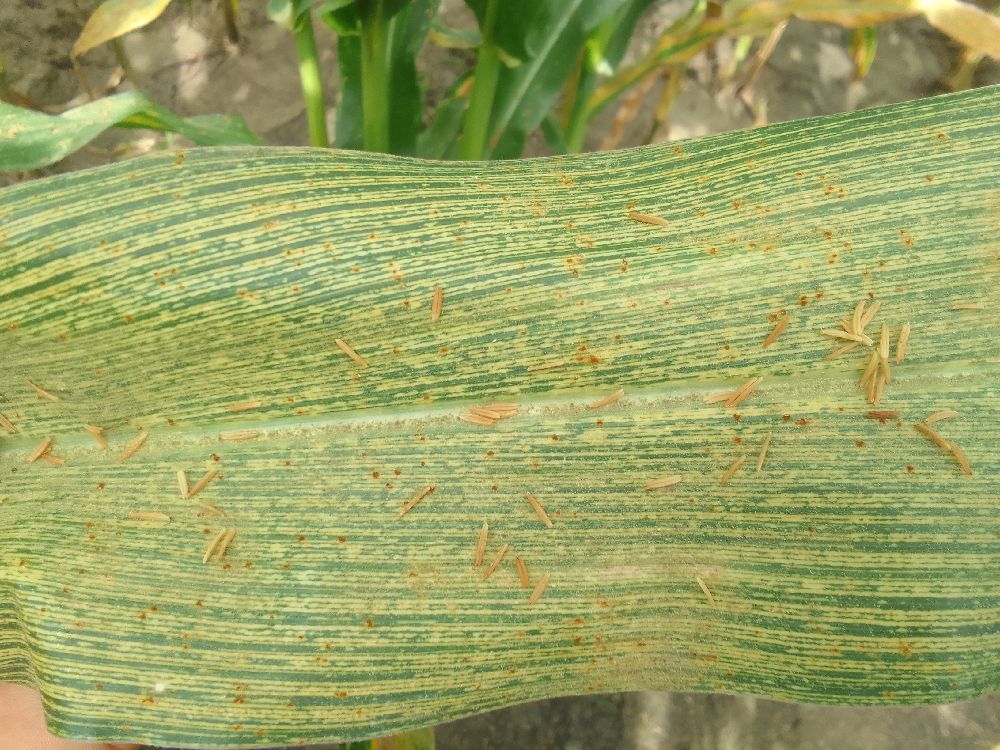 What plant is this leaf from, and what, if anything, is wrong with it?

maize, maize streak virus
